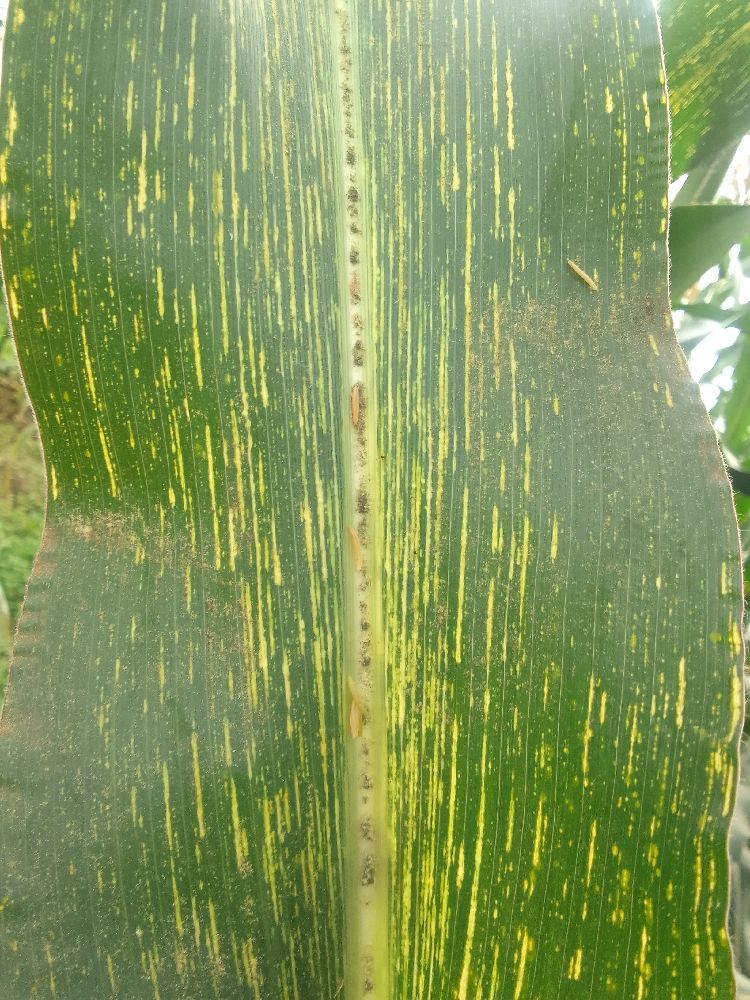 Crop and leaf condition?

maize, maize streak virus
